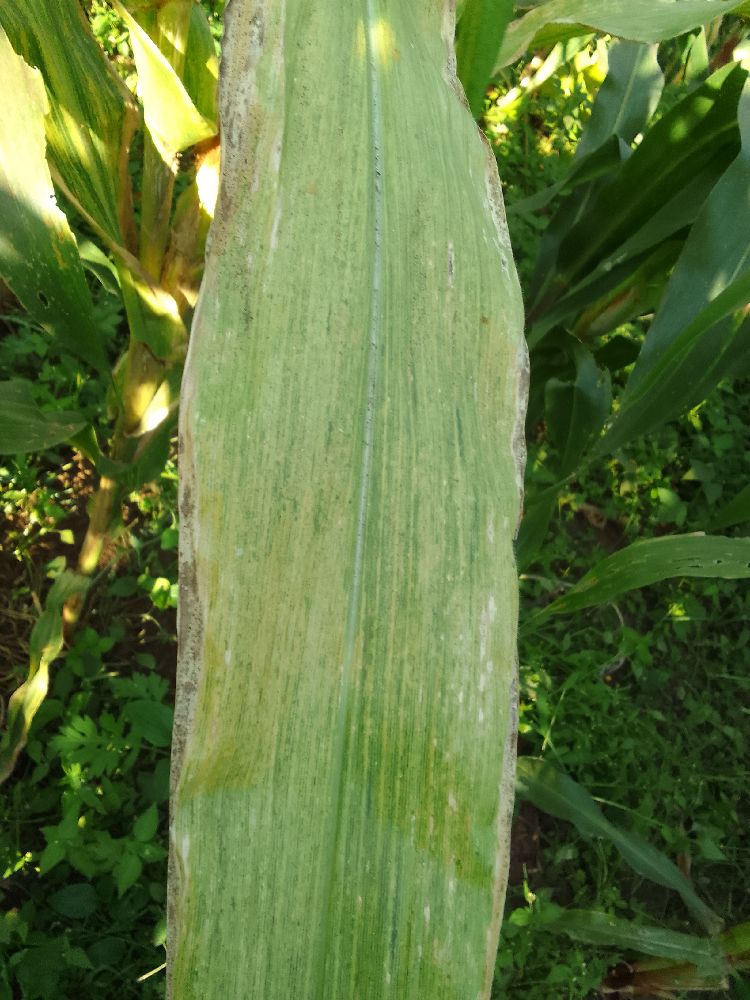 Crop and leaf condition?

maize, maize lethal necrosis
